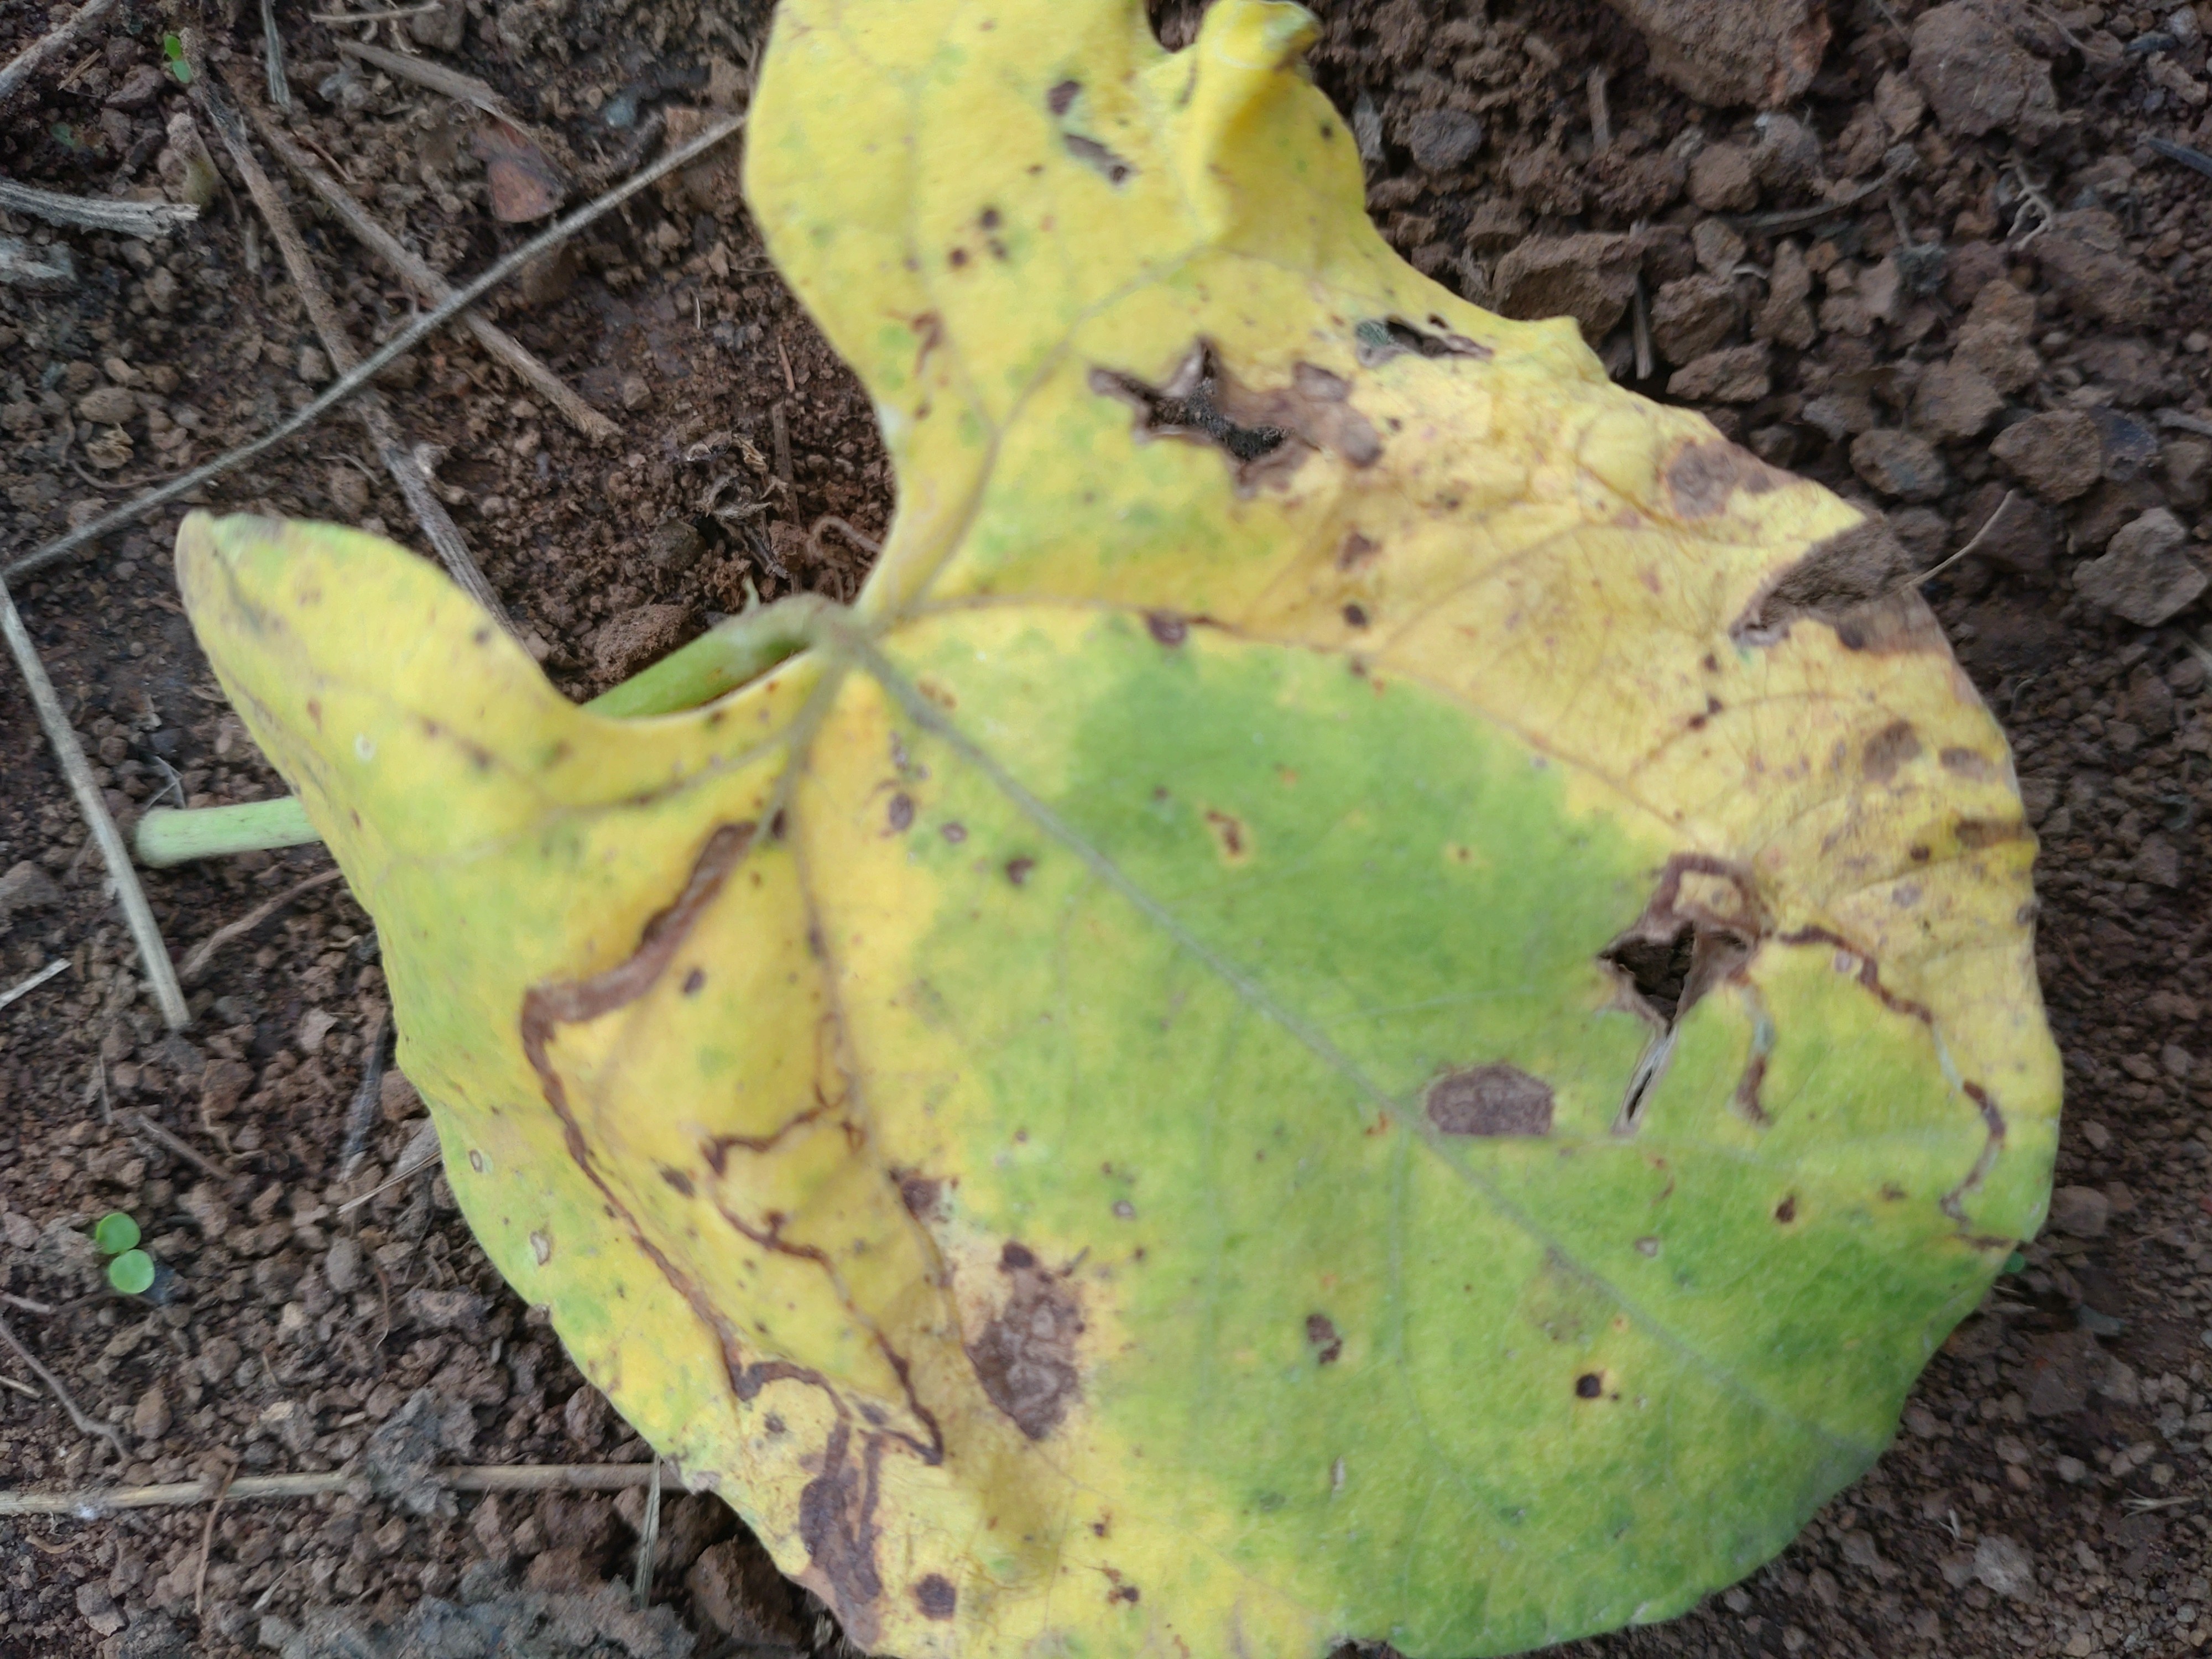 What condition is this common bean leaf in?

rust
